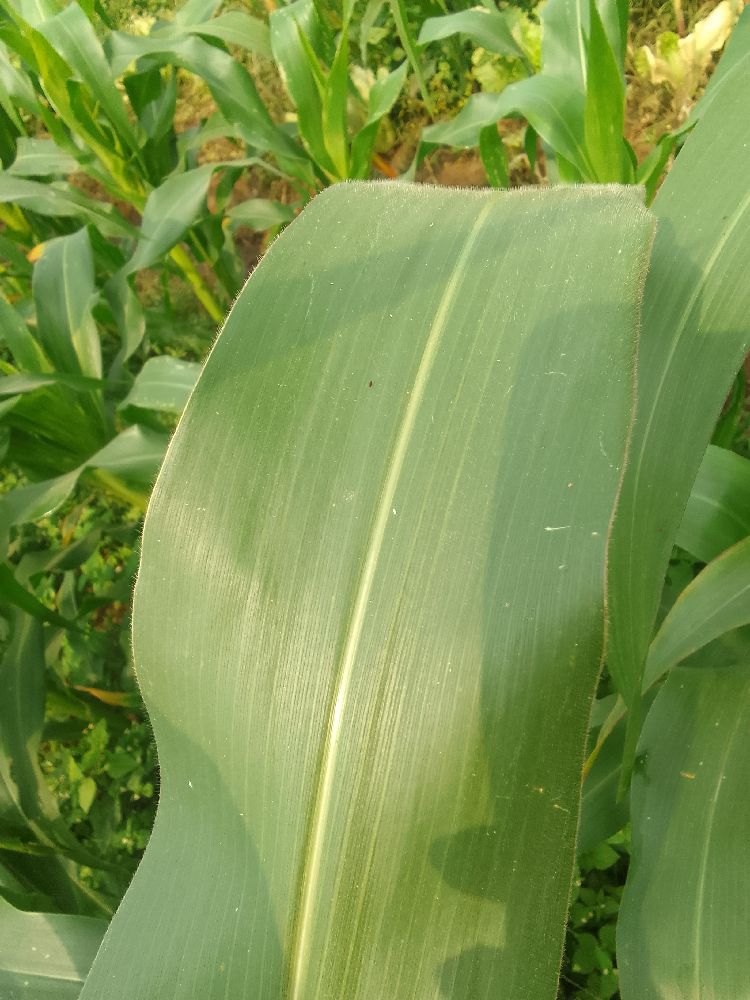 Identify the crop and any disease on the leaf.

maize, healthy
